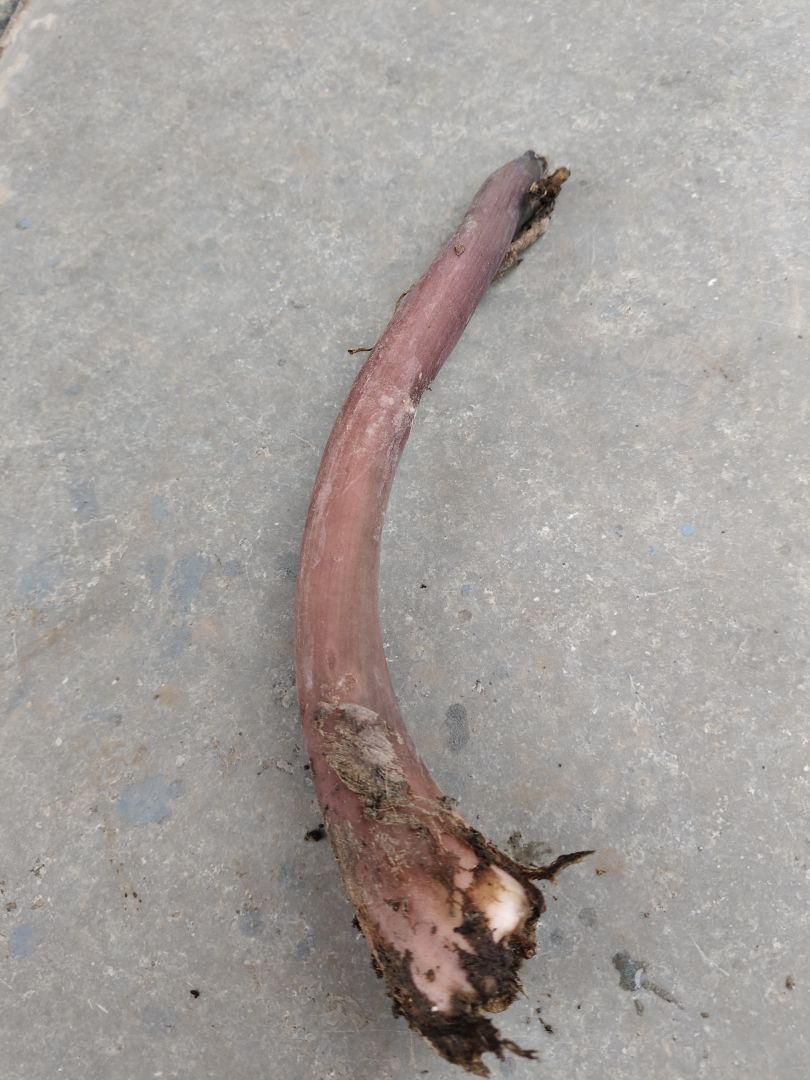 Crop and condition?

taro, root rot
